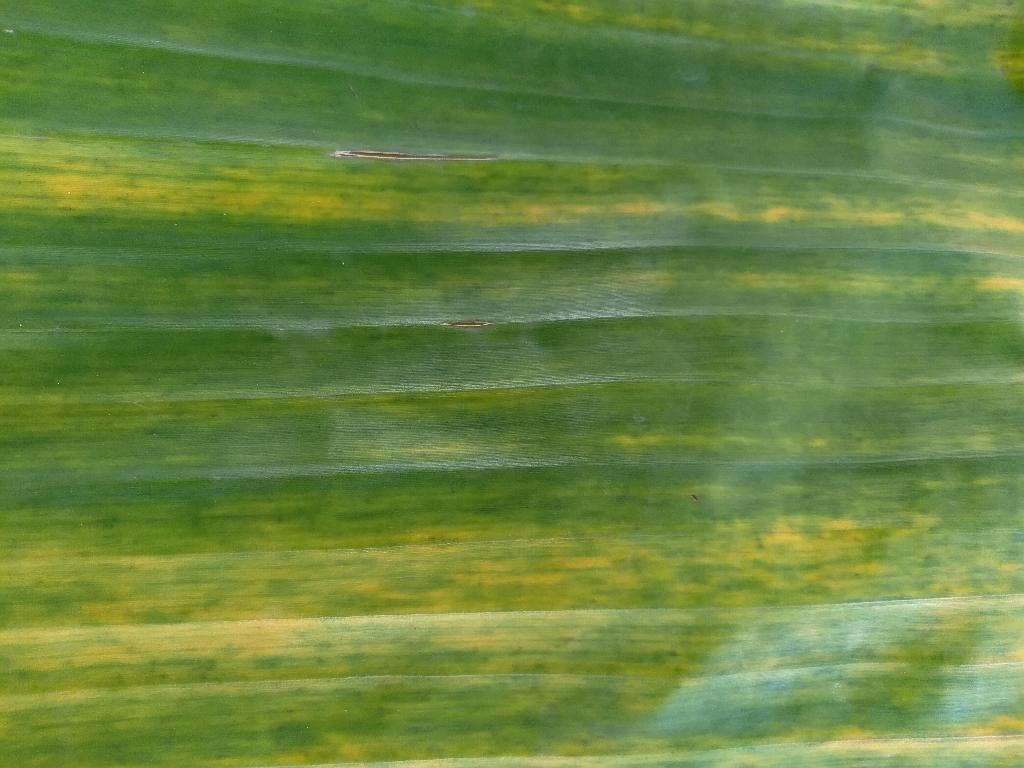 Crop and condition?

banana, fusarium wilt race 1
